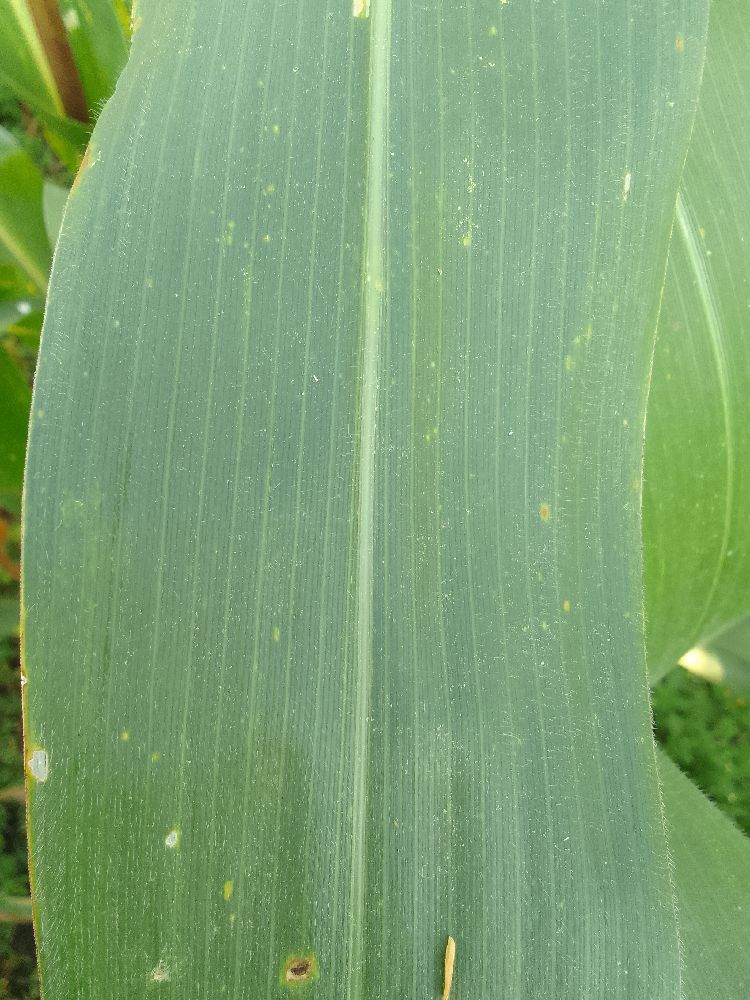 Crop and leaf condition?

maize, healthy
